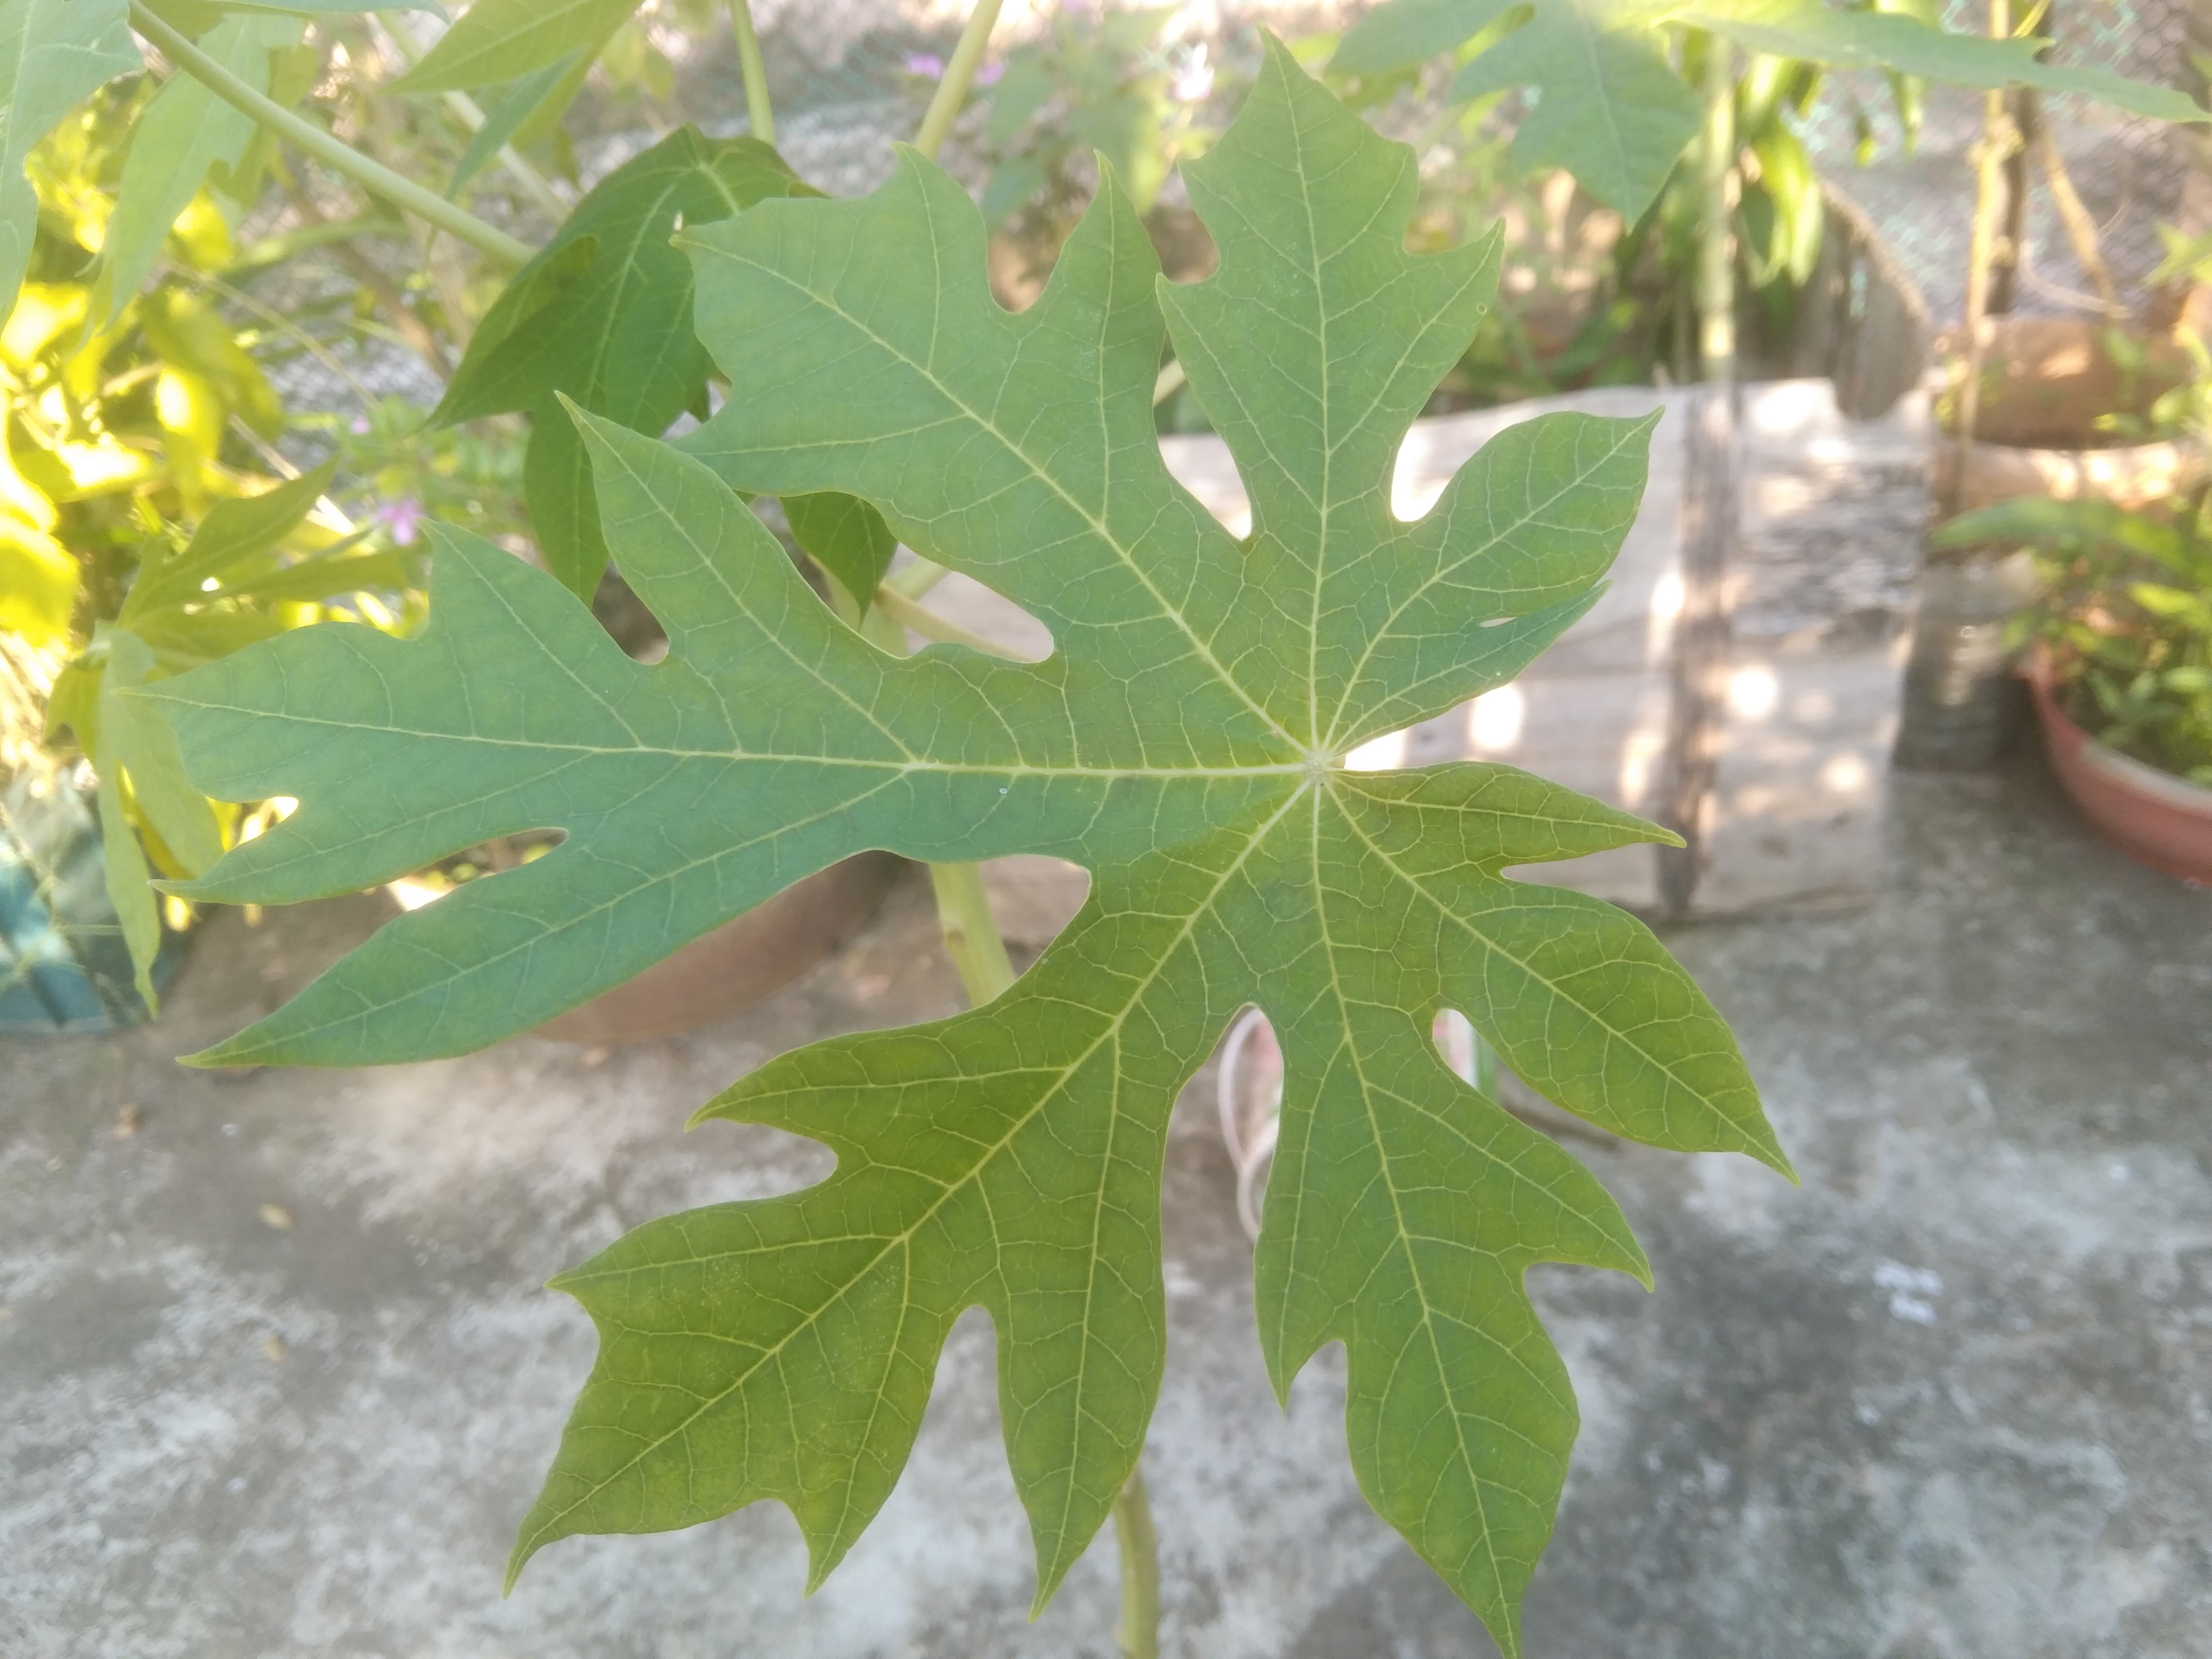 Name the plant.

papaya
